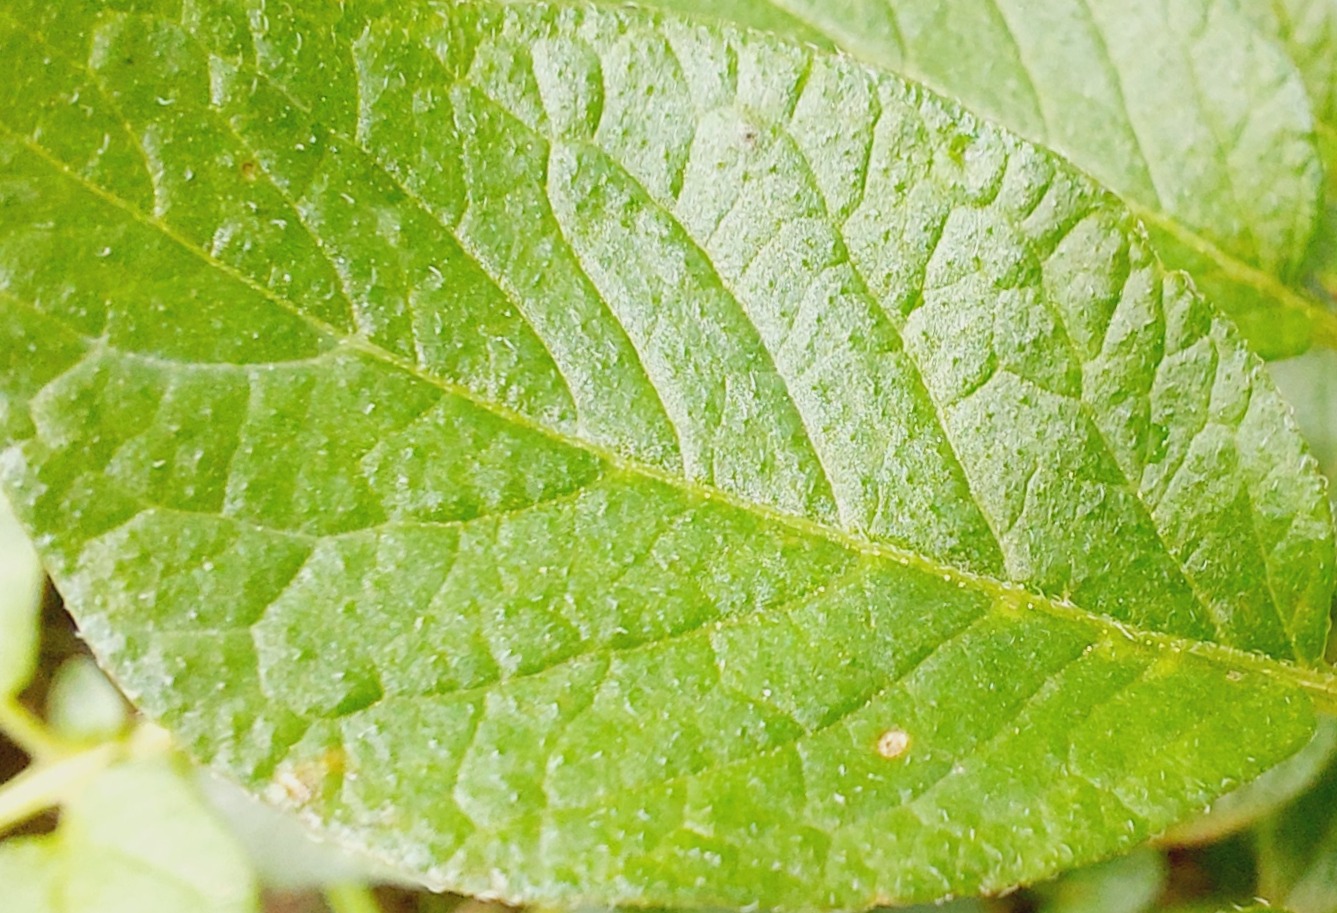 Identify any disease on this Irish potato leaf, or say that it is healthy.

healthy
